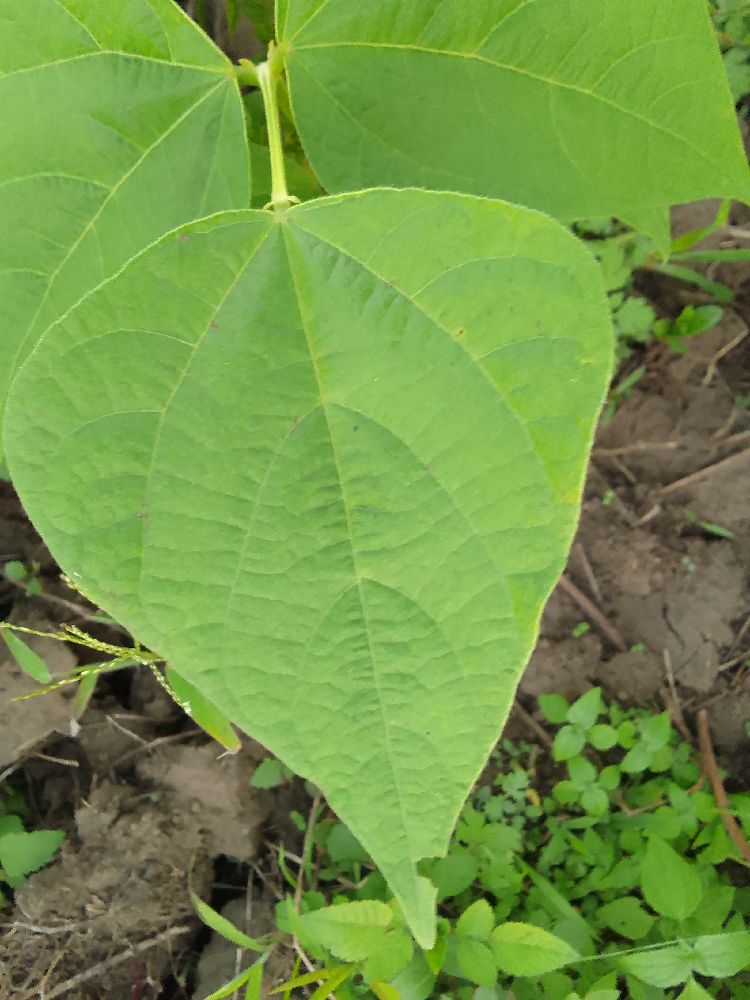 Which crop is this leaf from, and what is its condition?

common bean, healthy
